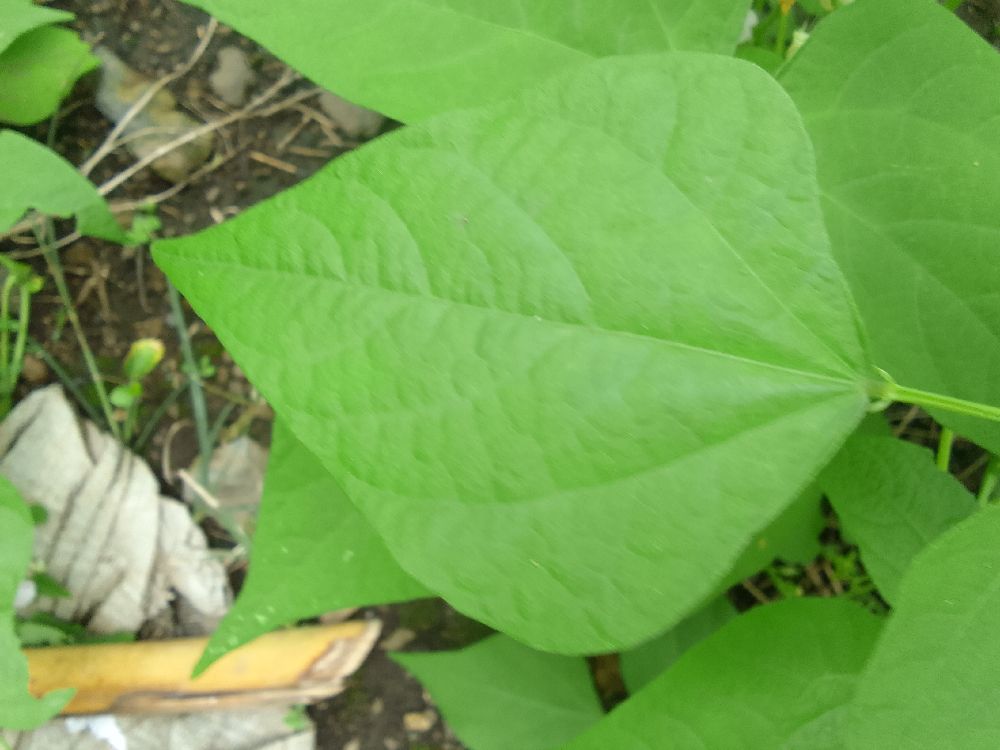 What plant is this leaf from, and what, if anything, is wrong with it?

common bean, healthy
